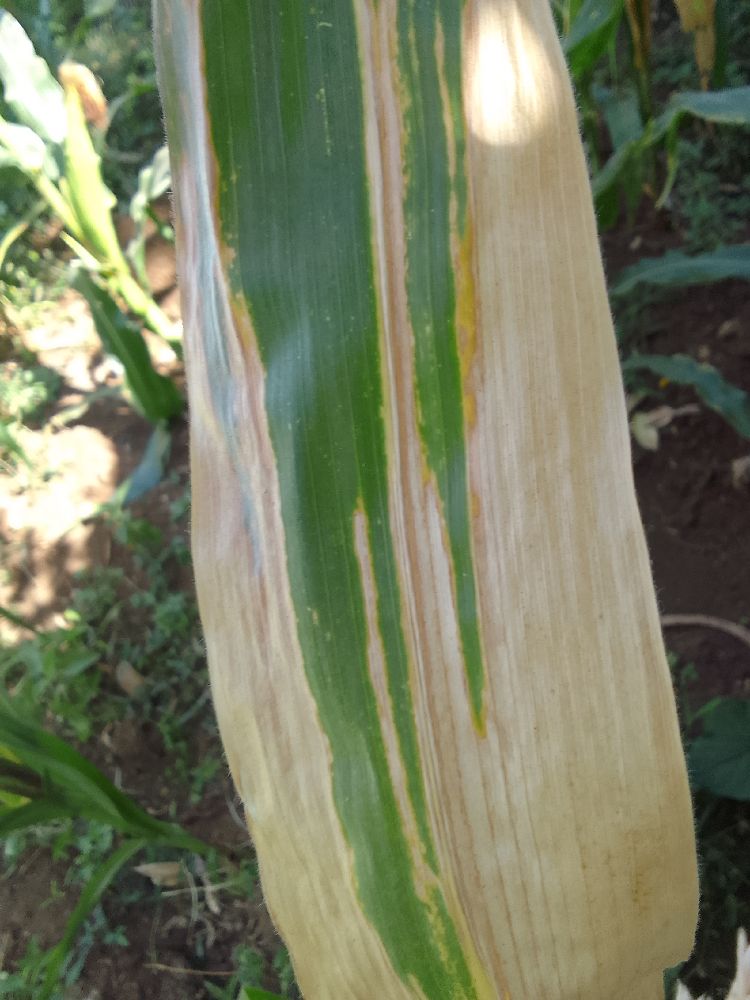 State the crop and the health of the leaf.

maize, maize lethal necrosis
